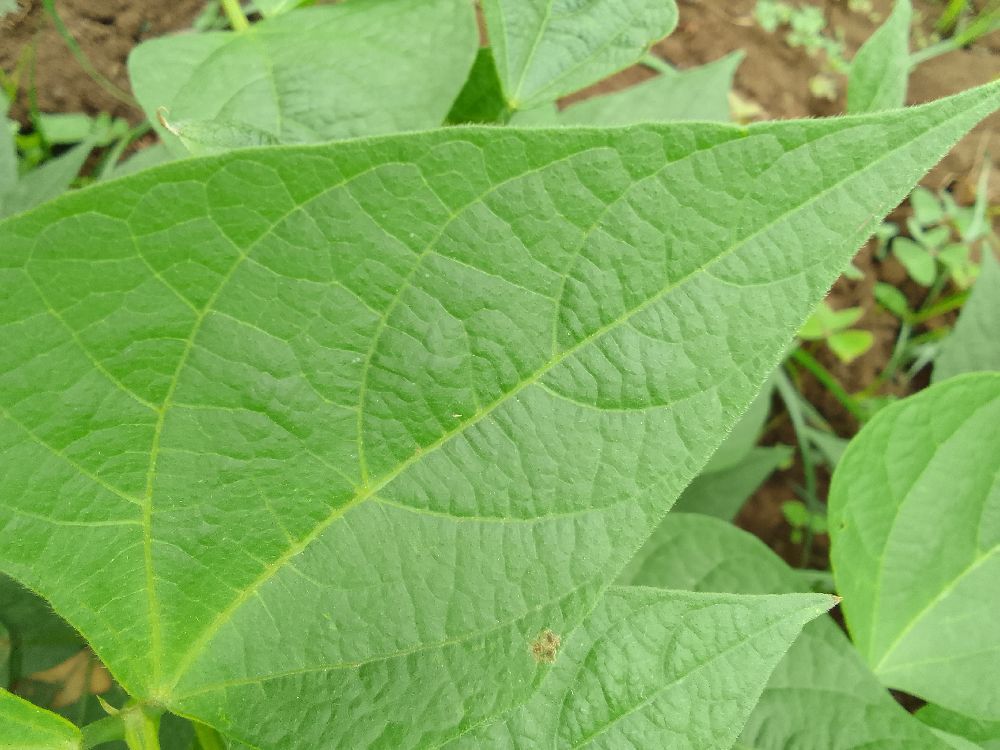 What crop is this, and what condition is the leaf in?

common bean, healthy
